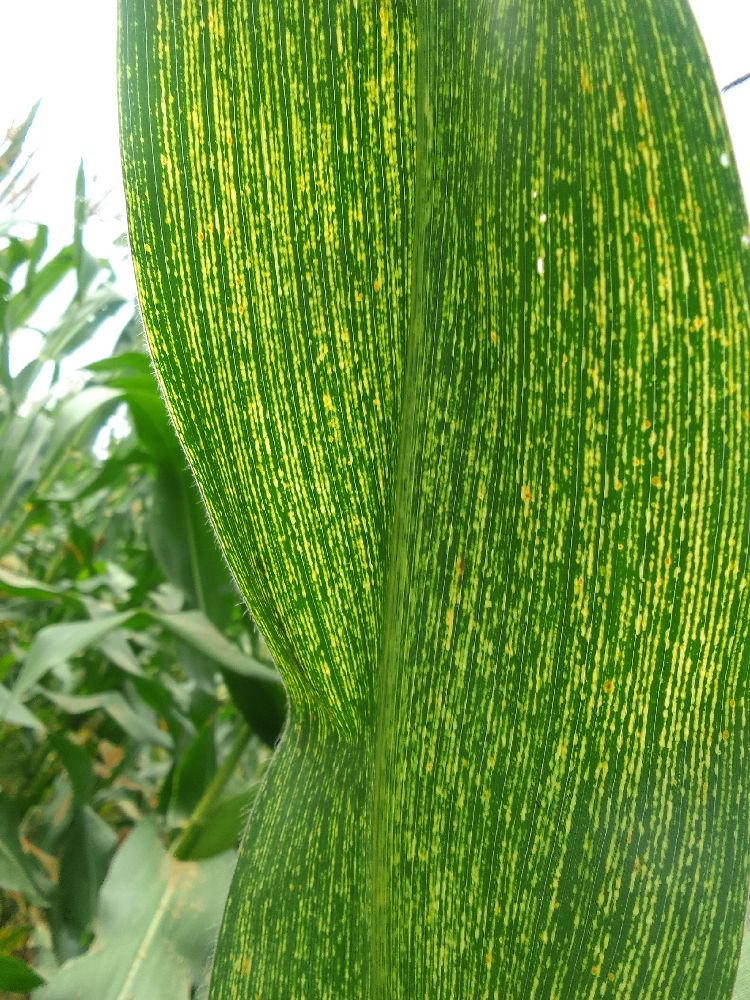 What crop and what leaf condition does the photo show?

maize, maize streak virus
